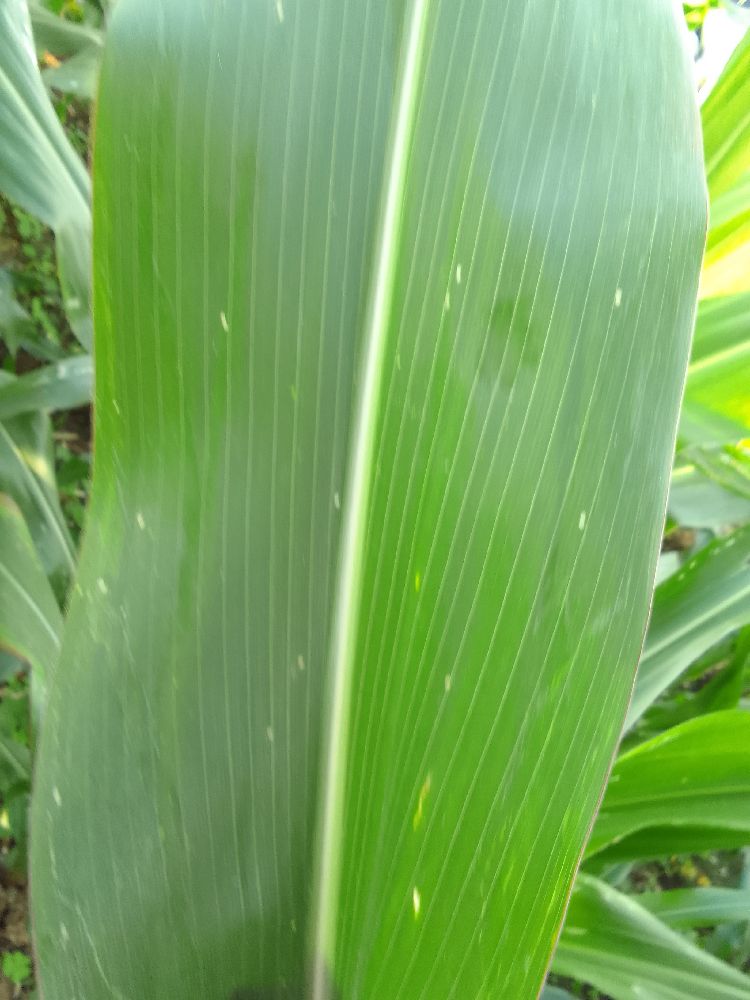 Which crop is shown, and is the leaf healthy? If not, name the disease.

maize, healthy
